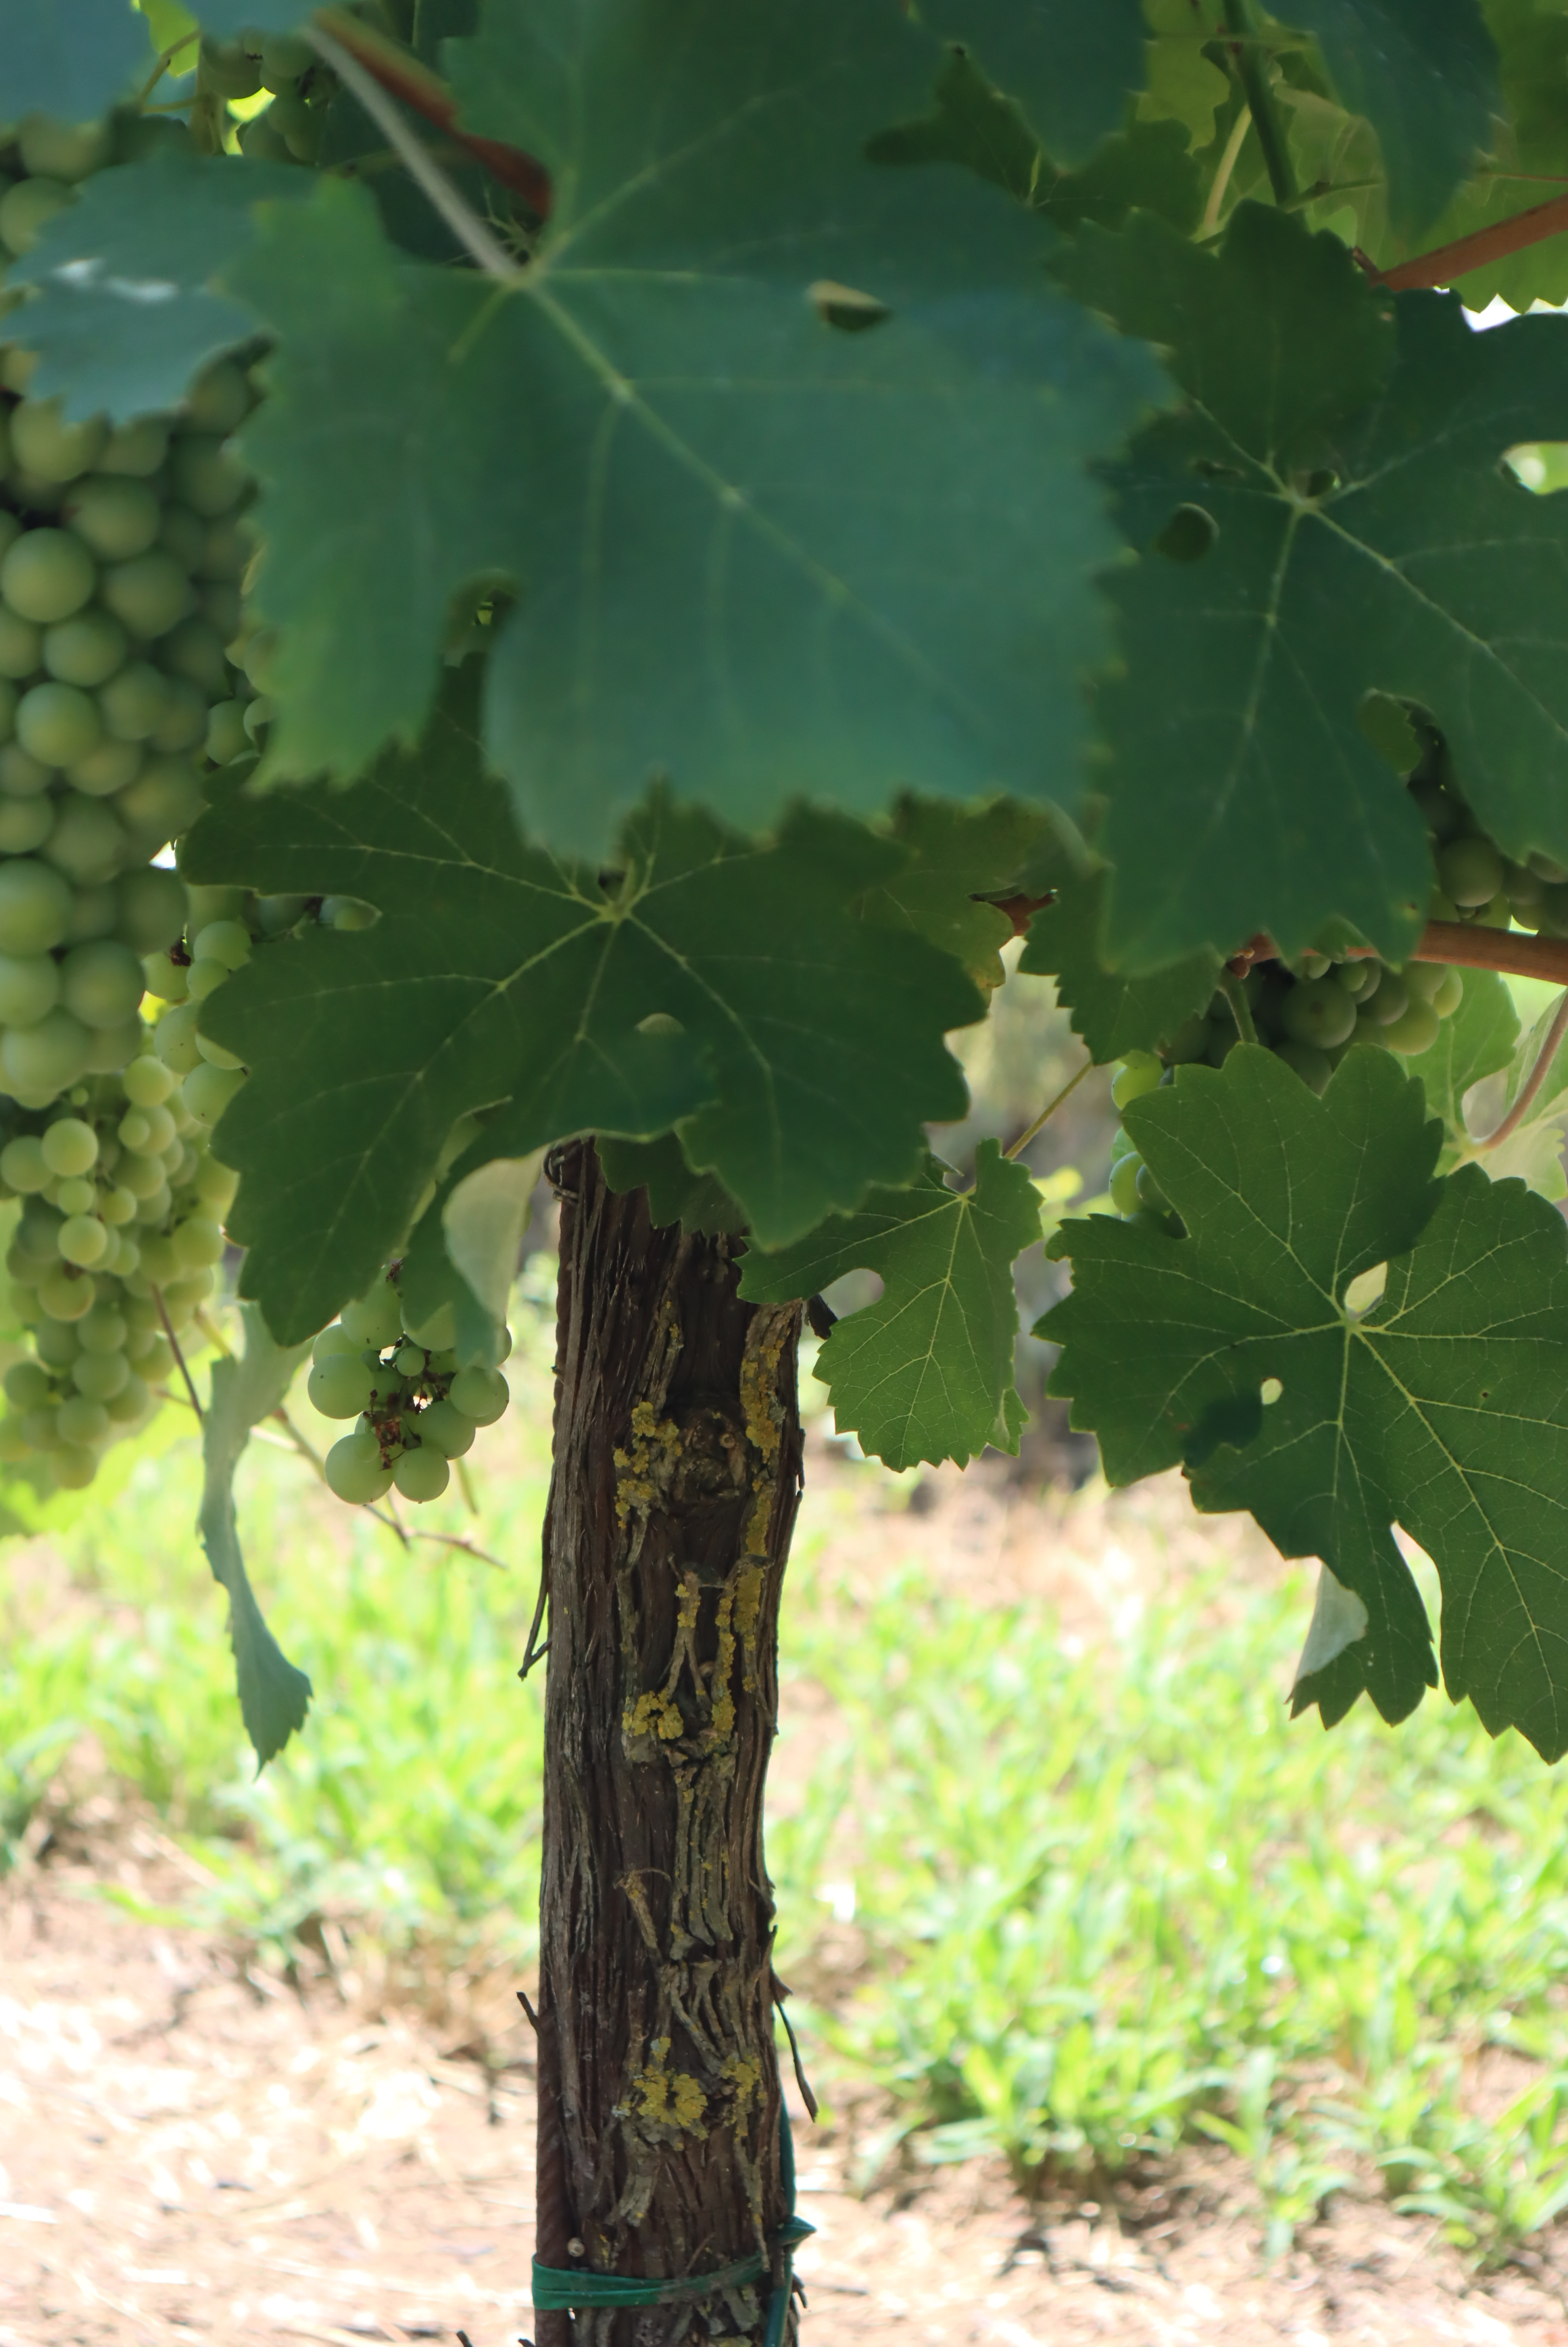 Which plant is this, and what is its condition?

grapevine, healthy
